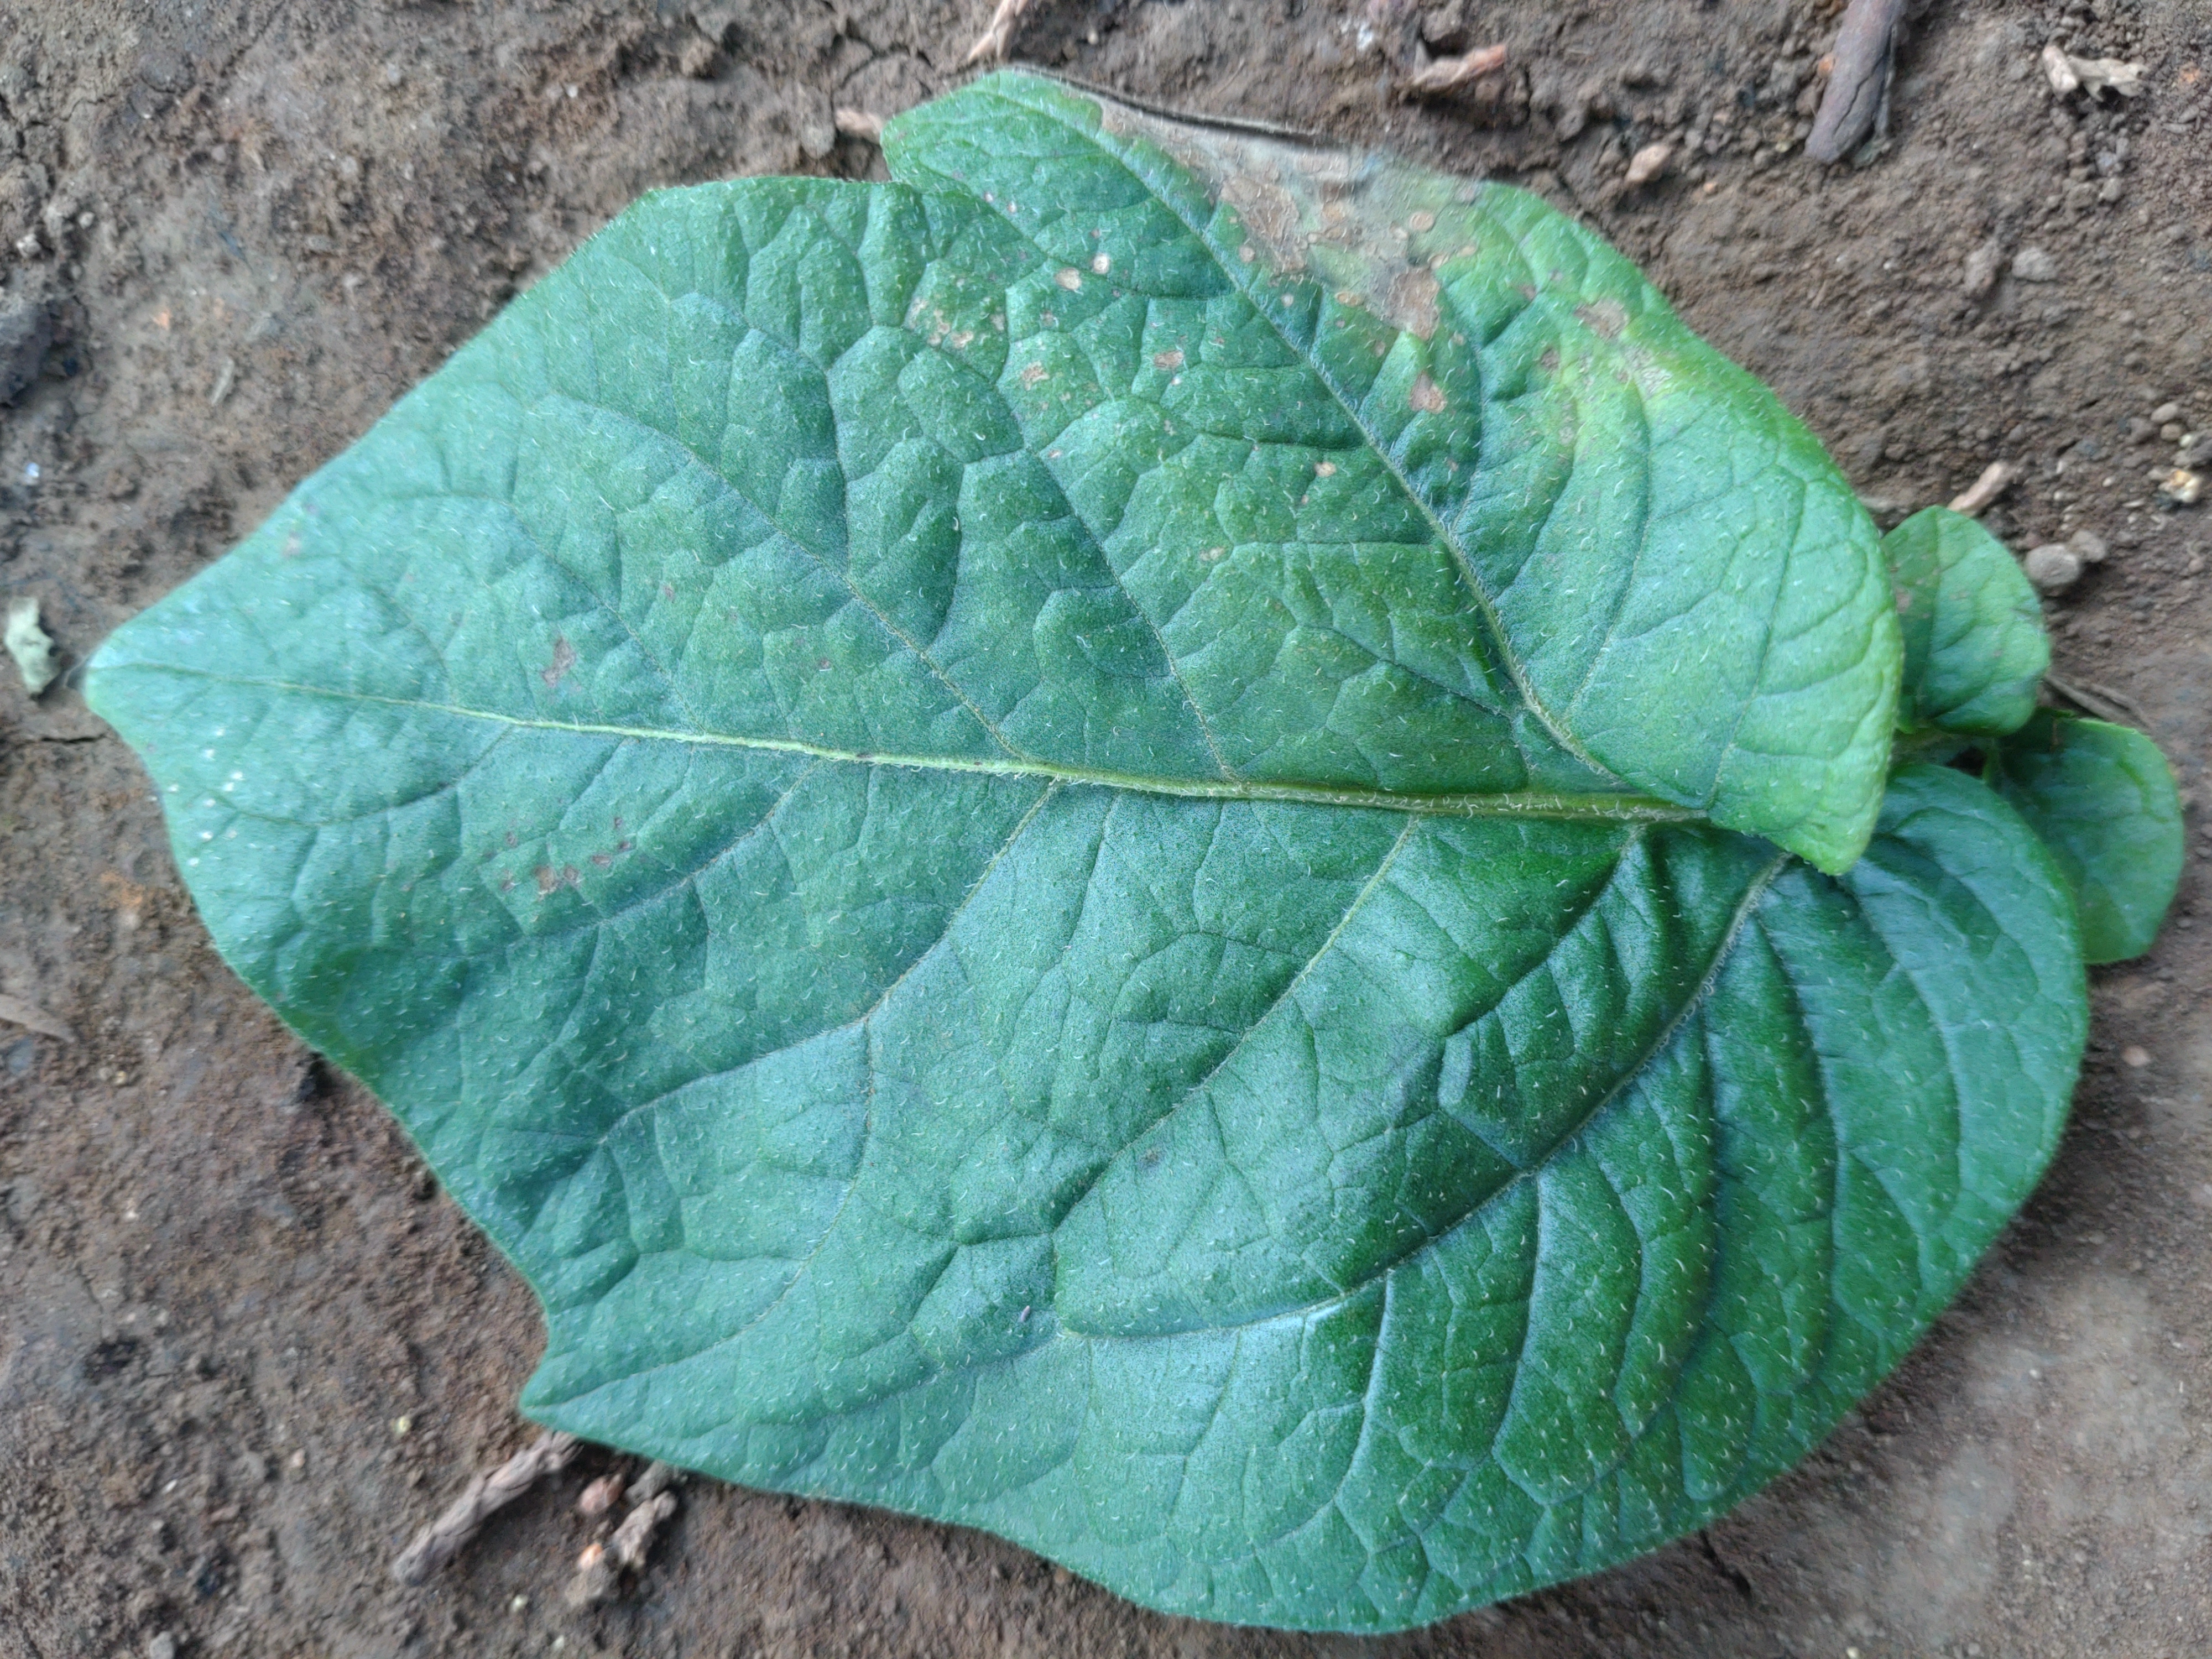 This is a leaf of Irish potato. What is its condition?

early blight
